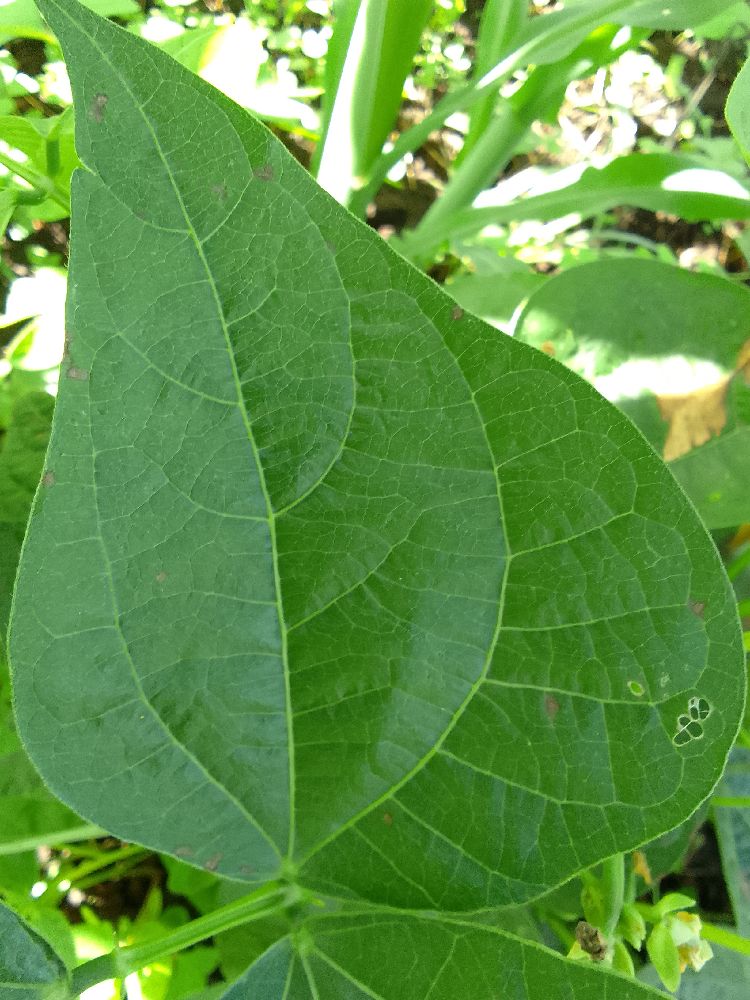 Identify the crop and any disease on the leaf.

common bean, healthy
